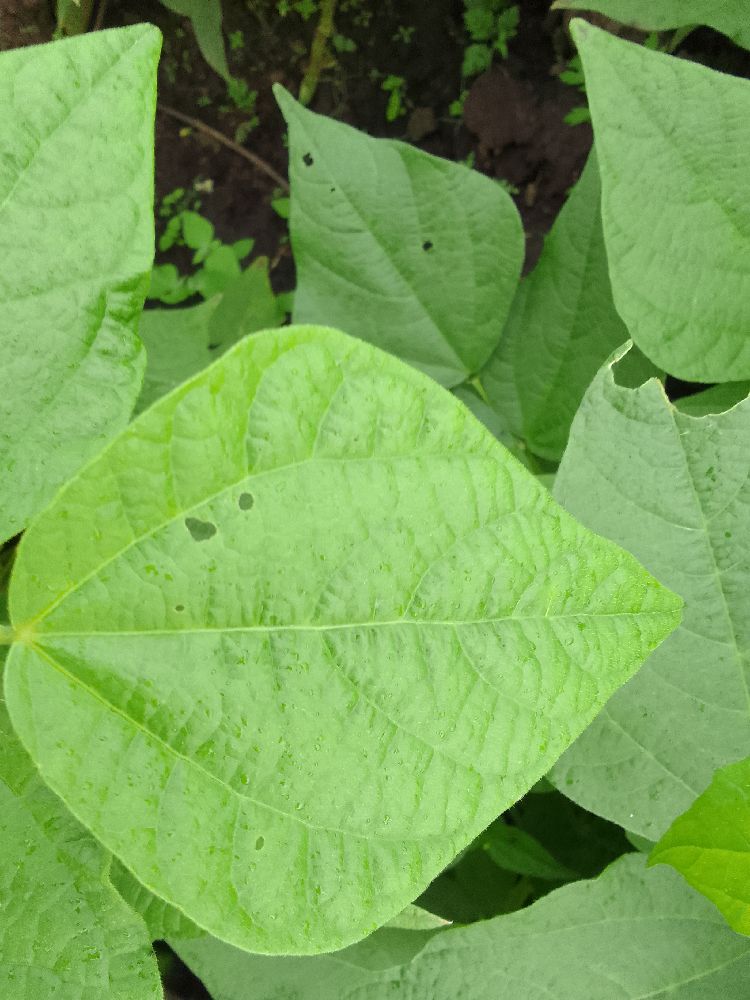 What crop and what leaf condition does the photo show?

common bean, healthy
